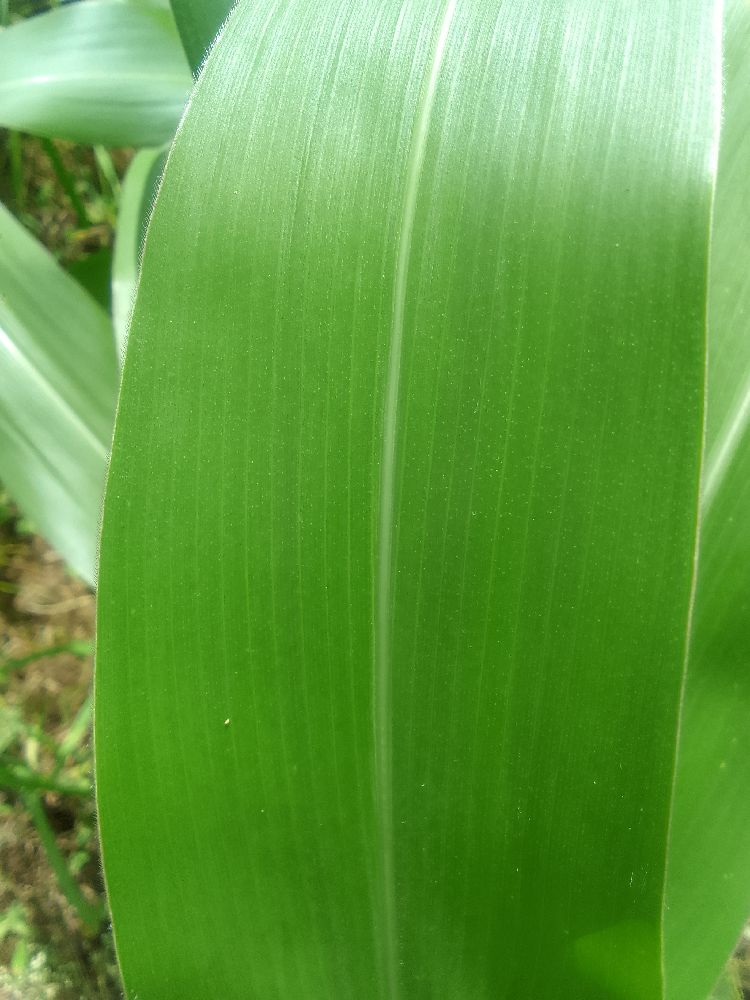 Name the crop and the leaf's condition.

maize, healthy
